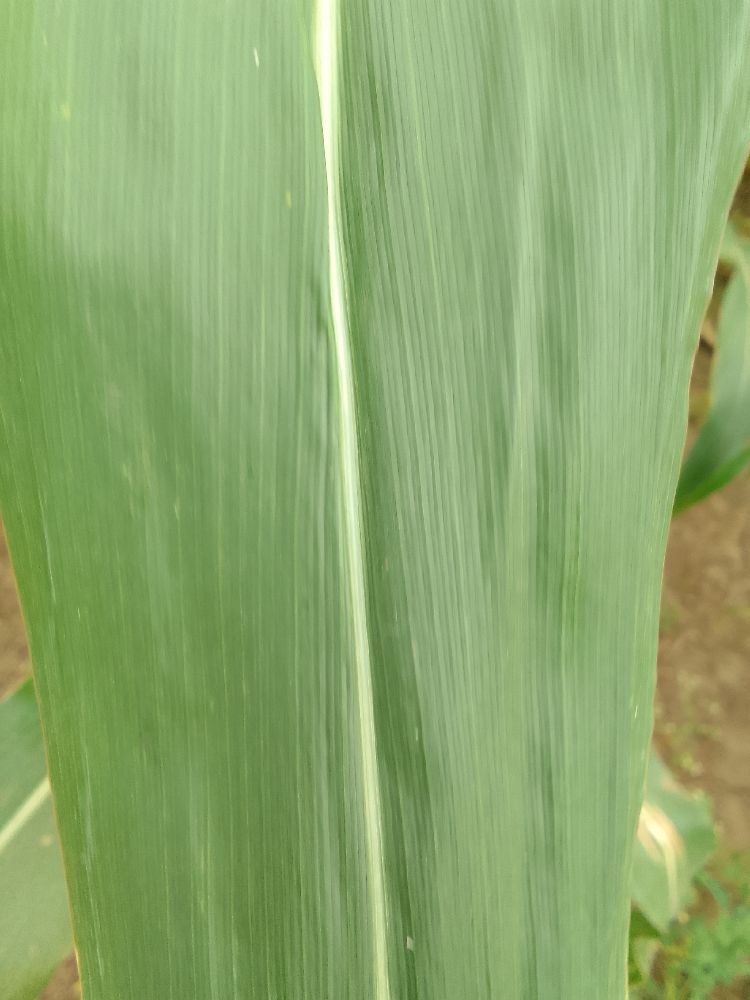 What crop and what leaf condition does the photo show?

maize, healthy
